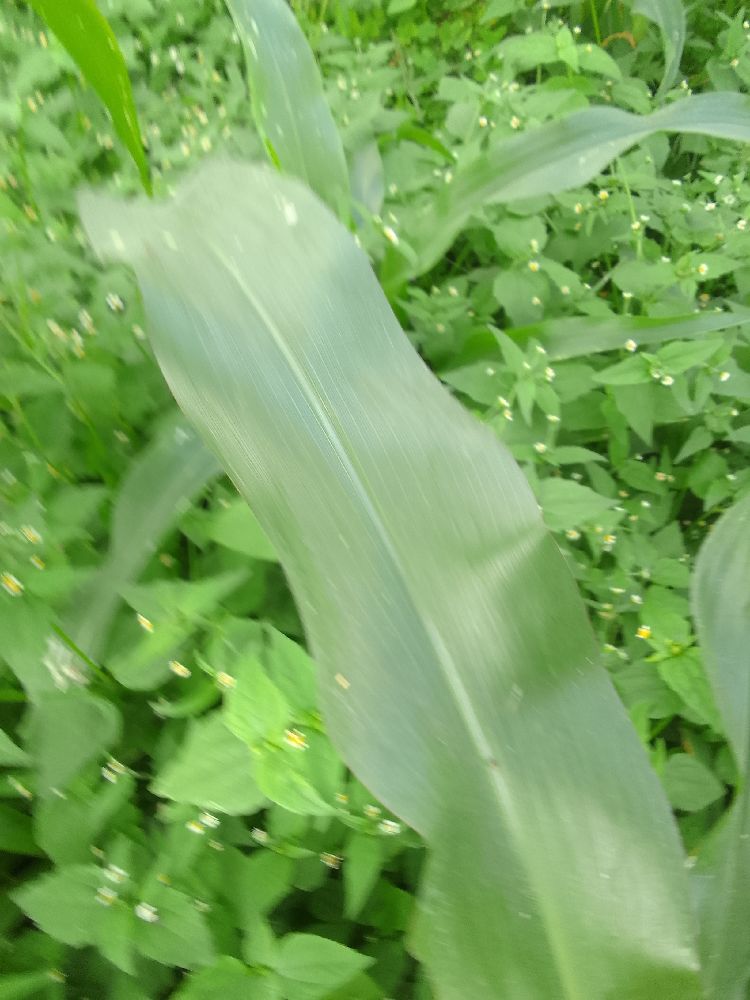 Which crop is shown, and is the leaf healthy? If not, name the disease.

maize, healthy
